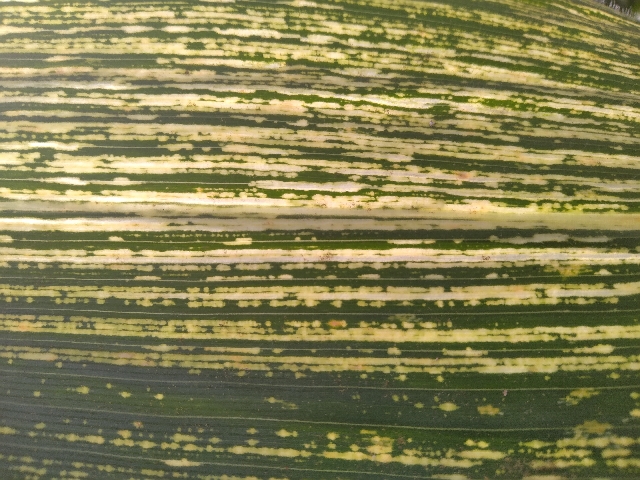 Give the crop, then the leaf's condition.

maize, maize streak virus
